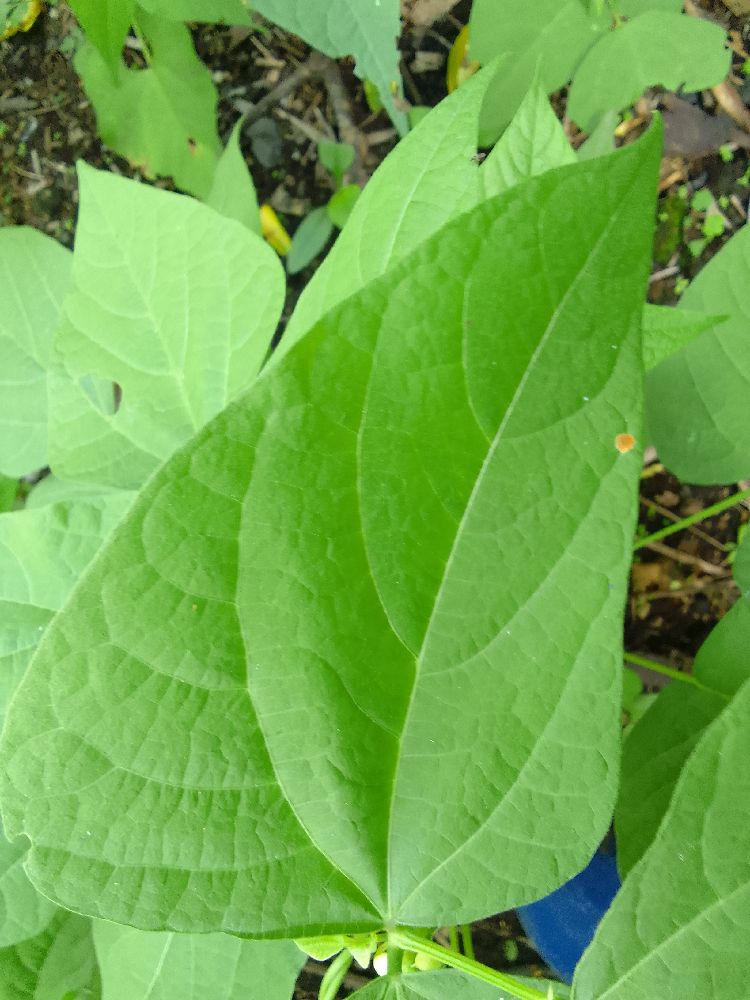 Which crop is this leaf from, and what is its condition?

common bean, healthy
